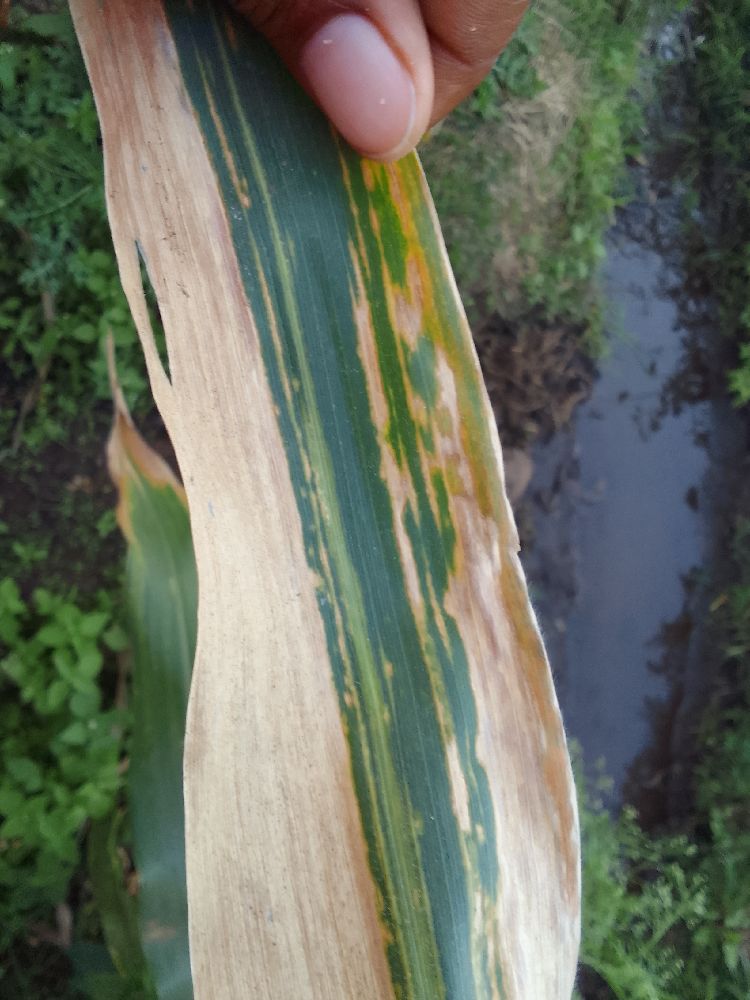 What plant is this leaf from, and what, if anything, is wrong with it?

maize, maize lethal necrosis
